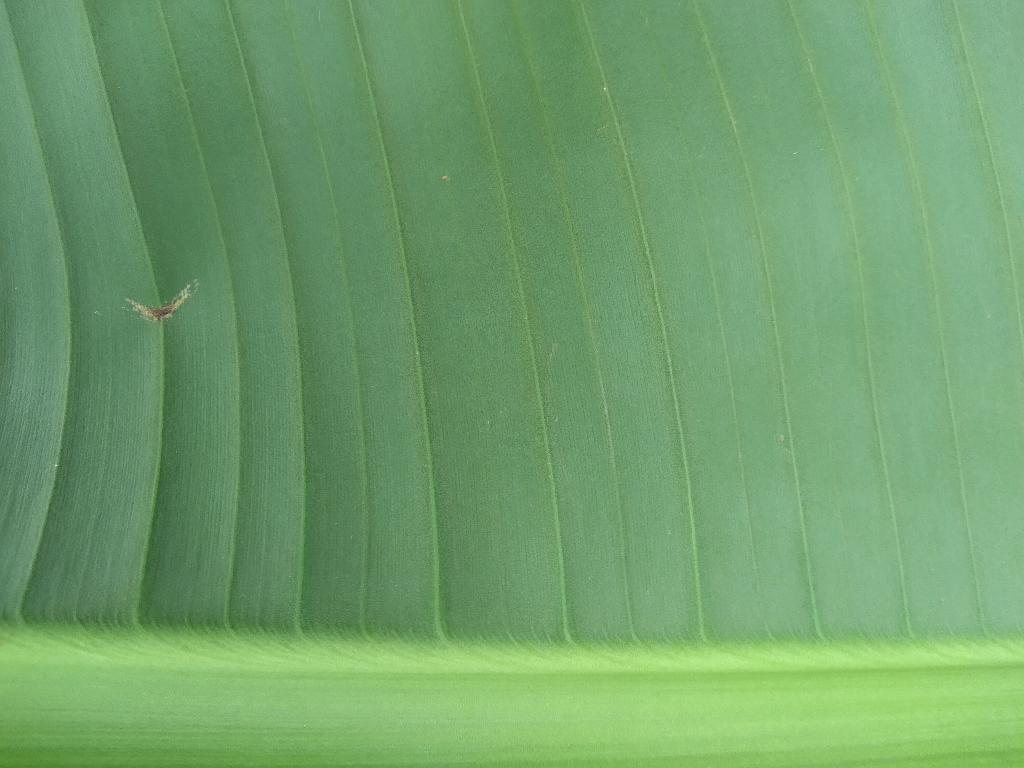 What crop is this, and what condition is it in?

banana, healthy
